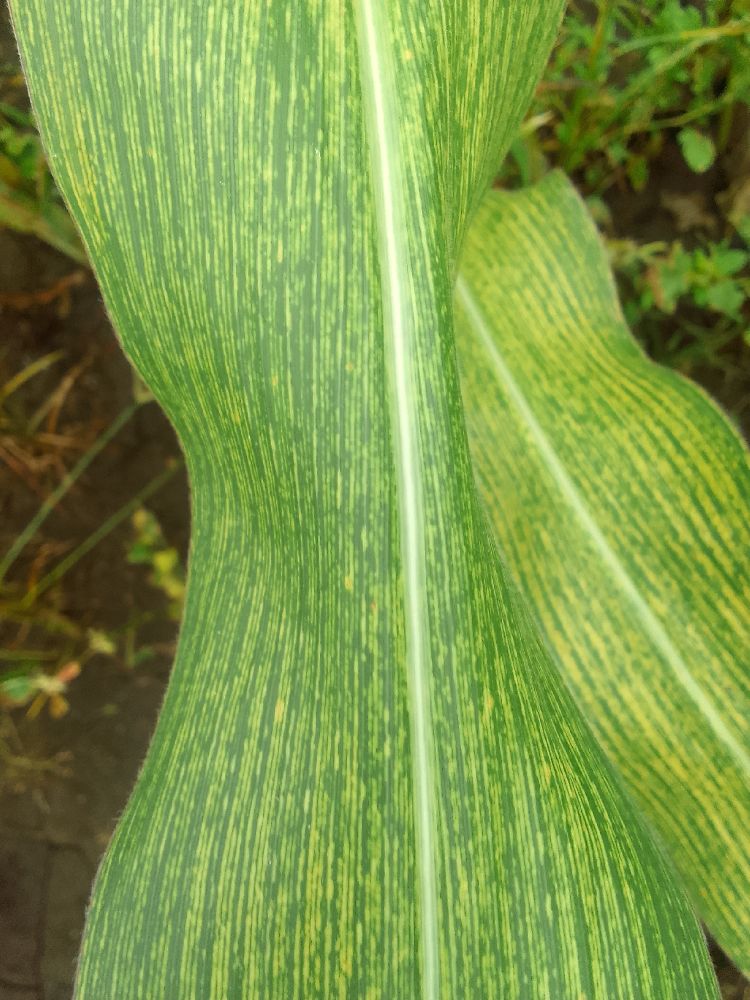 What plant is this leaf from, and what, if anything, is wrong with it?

maize, maize streak virus
